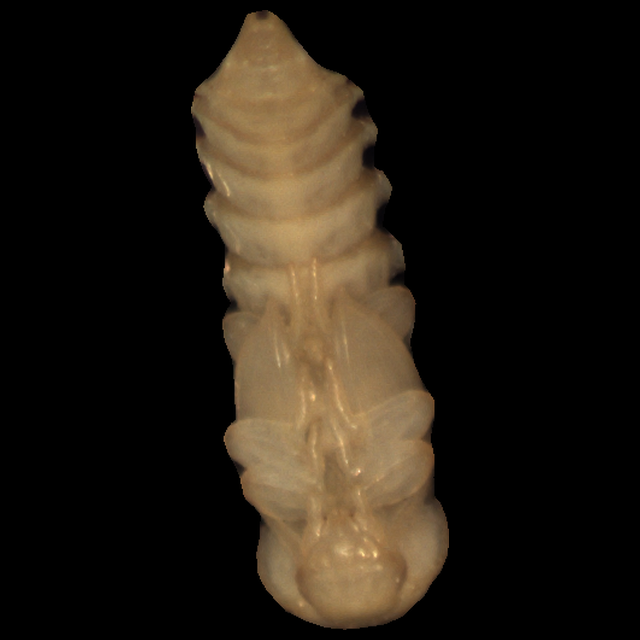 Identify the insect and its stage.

mealworm pupa
